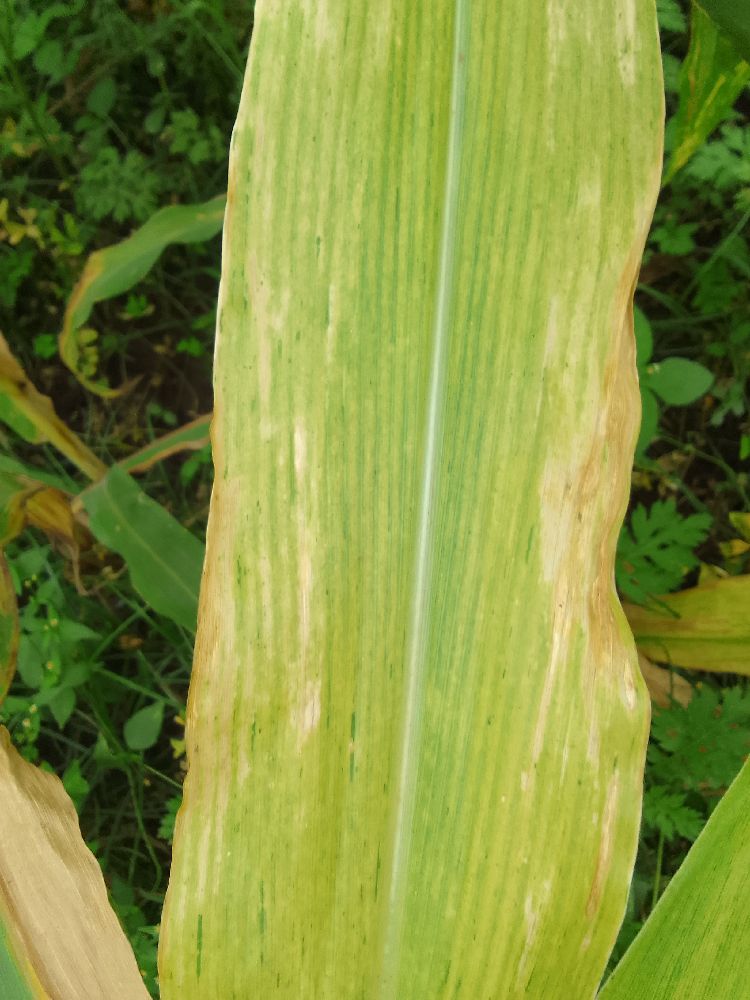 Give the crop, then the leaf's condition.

maize, maize lethal necrosis
